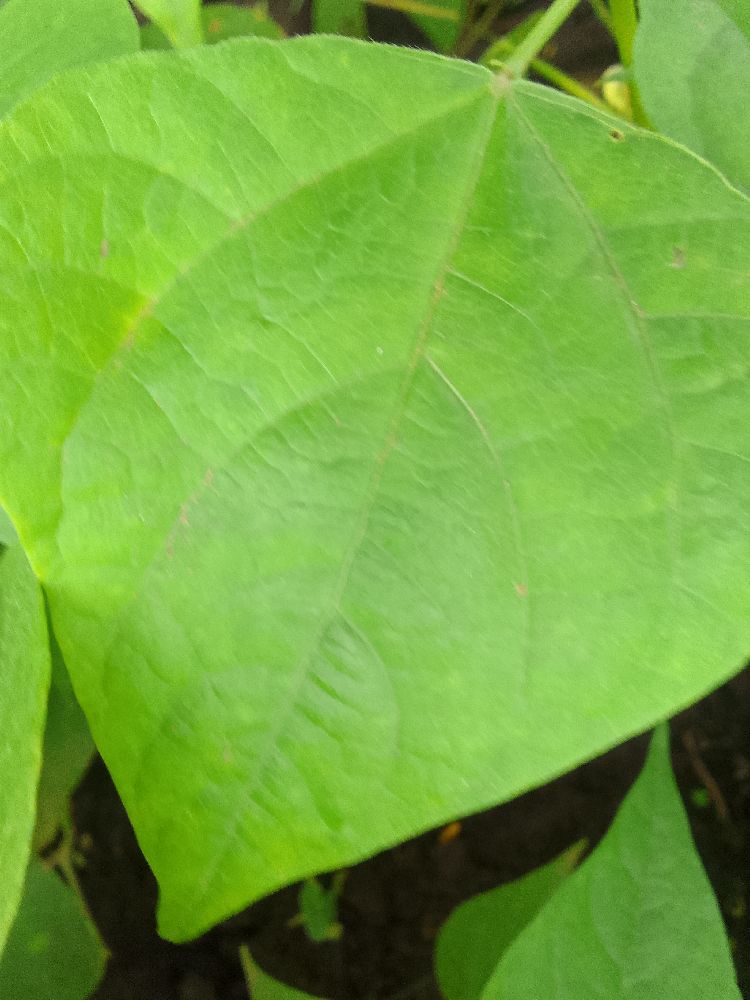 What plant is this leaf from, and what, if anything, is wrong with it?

common bean, healthy
